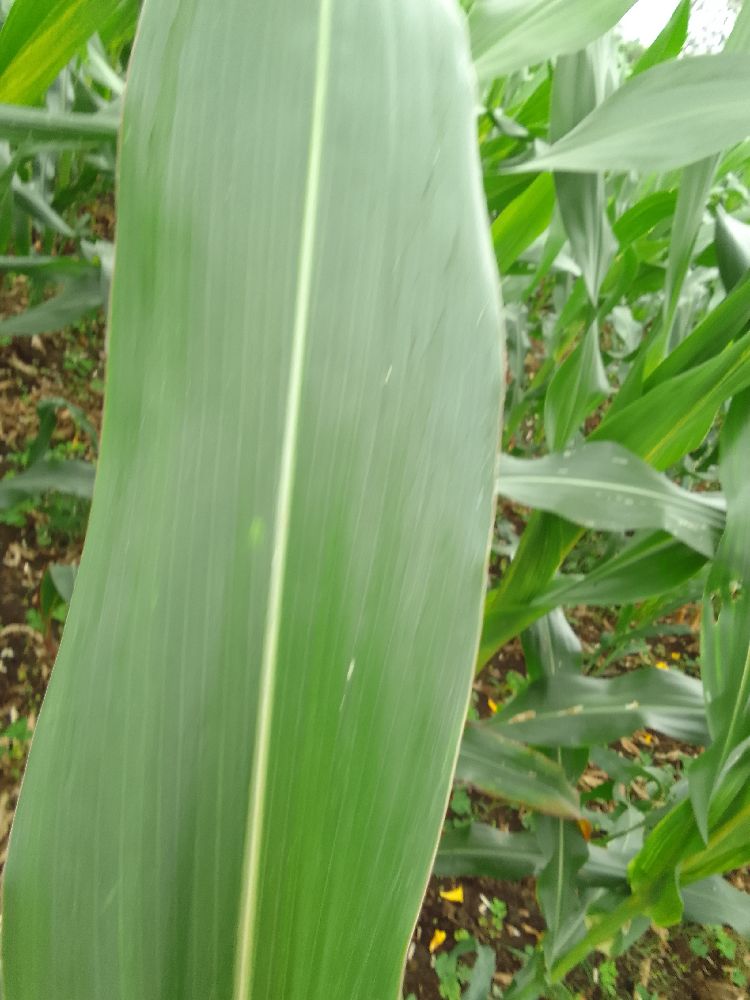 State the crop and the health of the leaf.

maize, healthy
